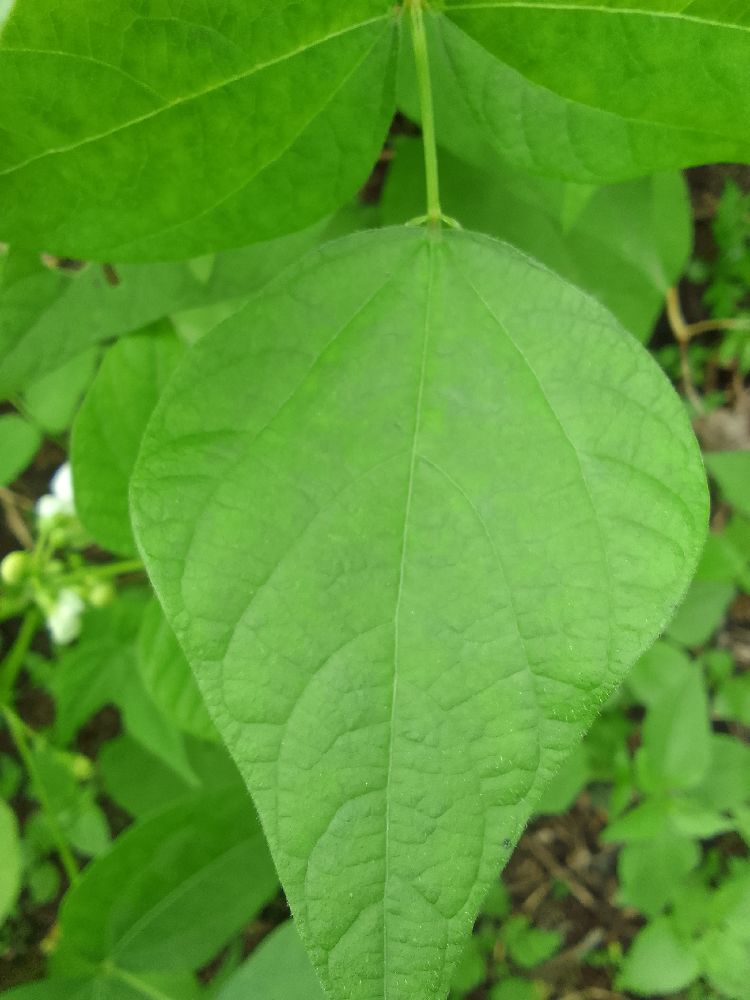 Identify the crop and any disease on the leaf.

common bean, healthy
